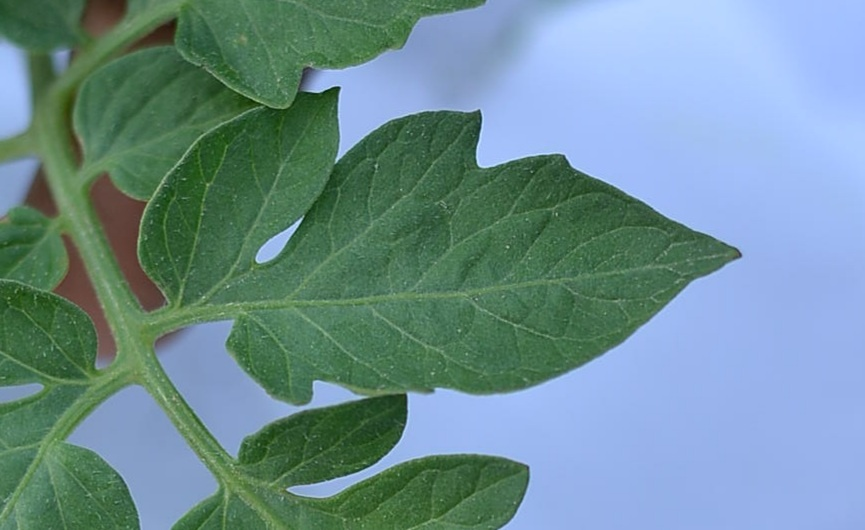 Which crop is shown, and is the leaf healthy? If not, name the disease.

tomato, healthy
